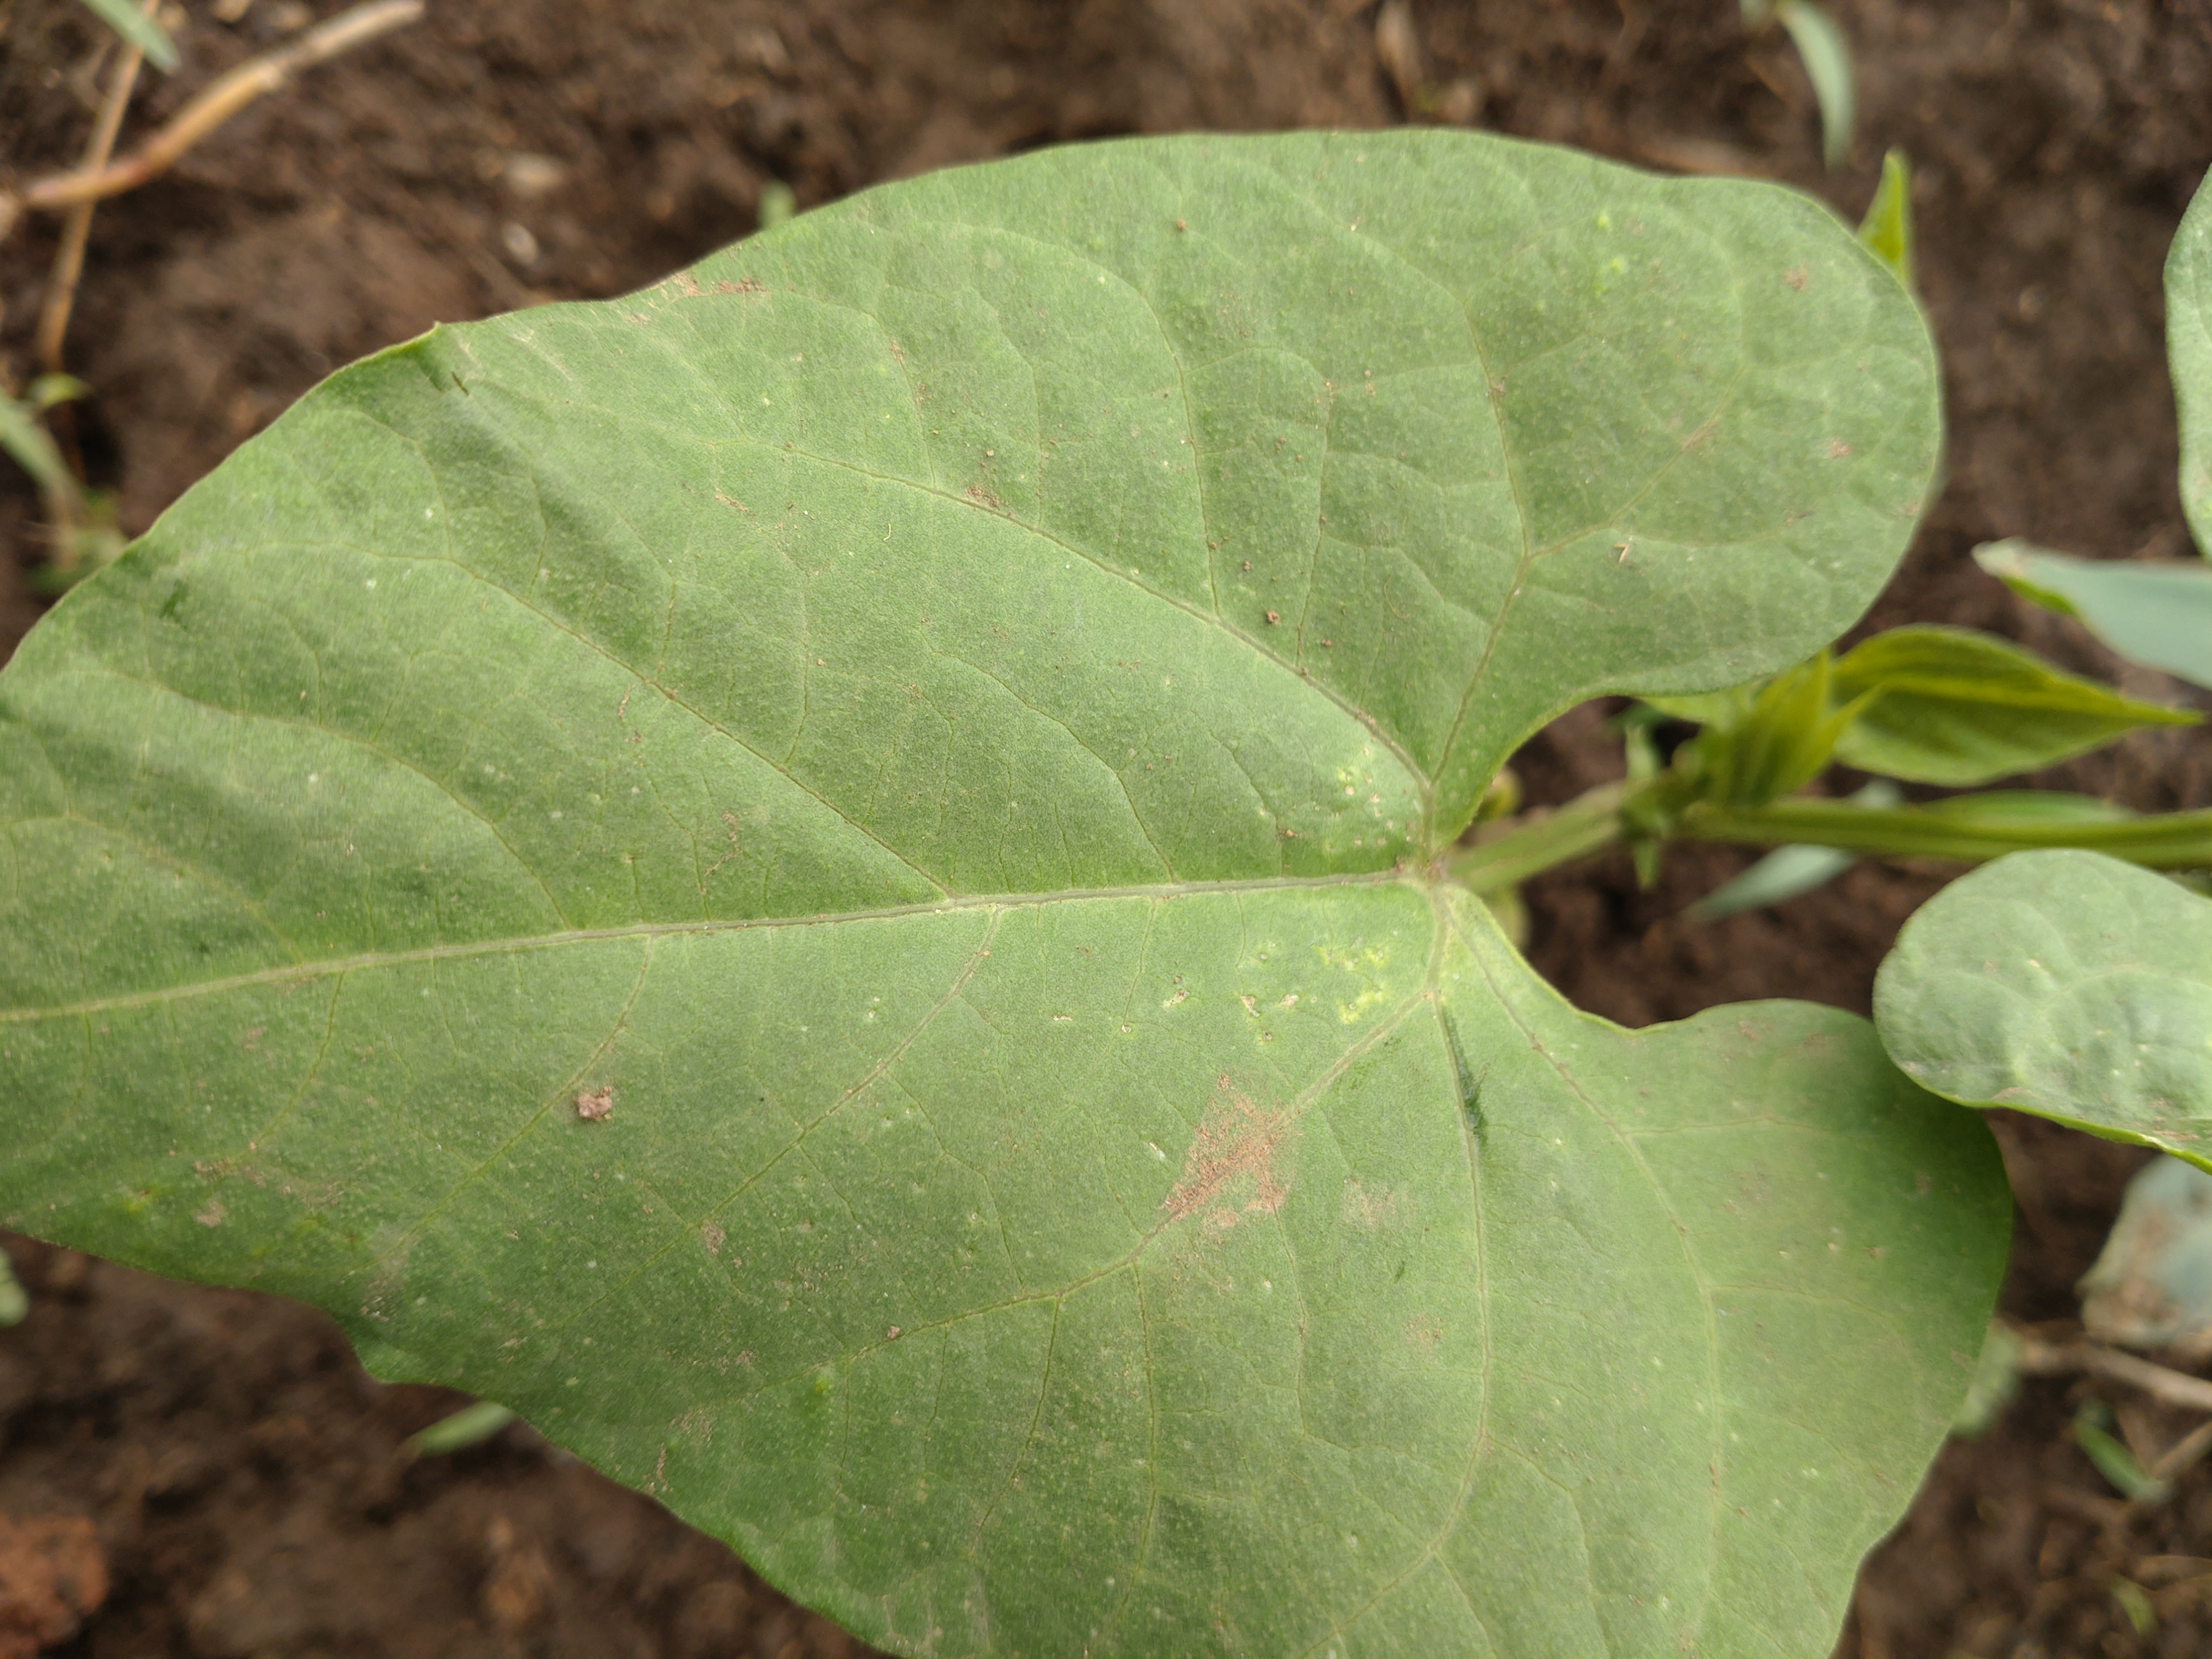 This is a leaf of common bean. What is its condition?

healthy
